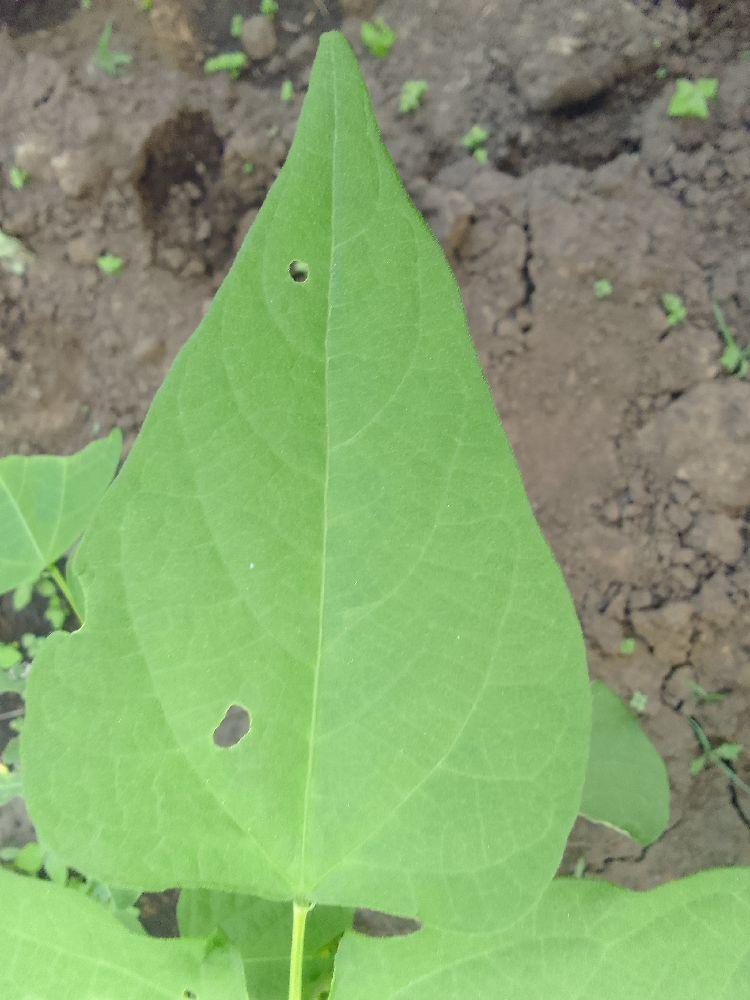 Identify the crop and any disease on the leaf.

common bean, healthy
